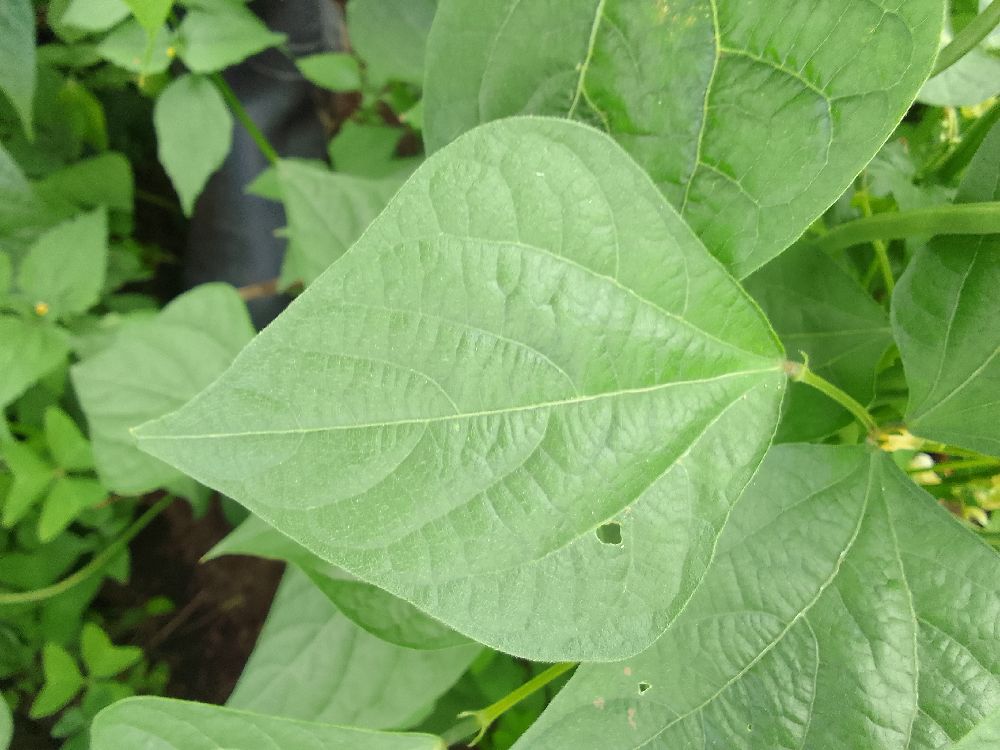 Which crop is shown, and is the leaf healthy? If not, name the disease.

common bean, healthy
